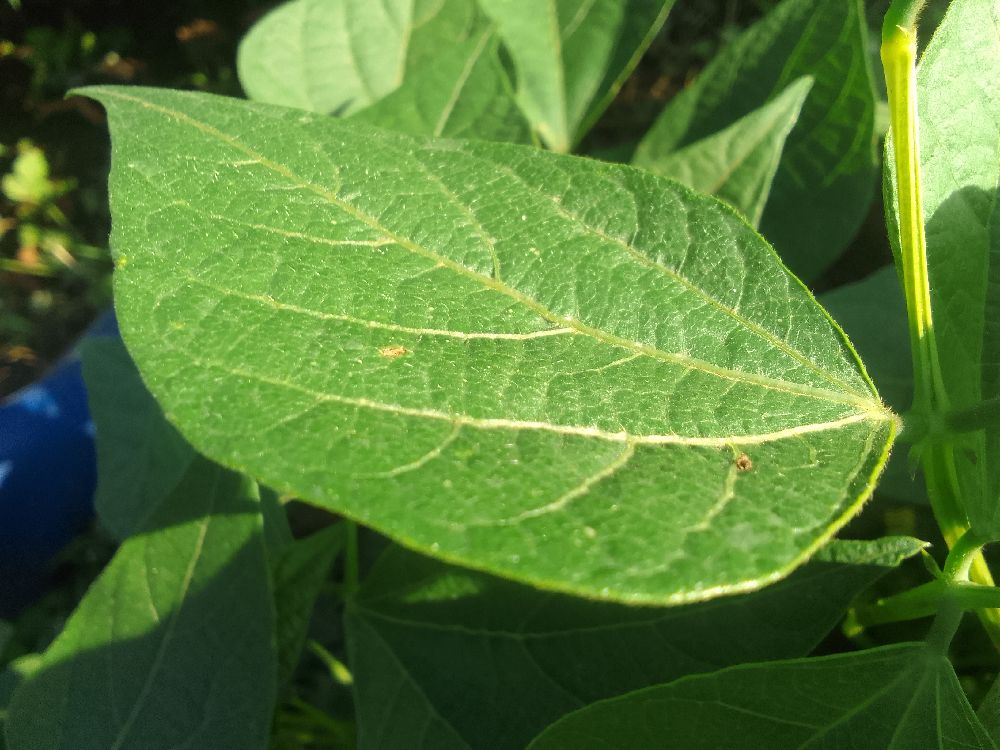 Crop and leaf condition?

common bean, healthy
